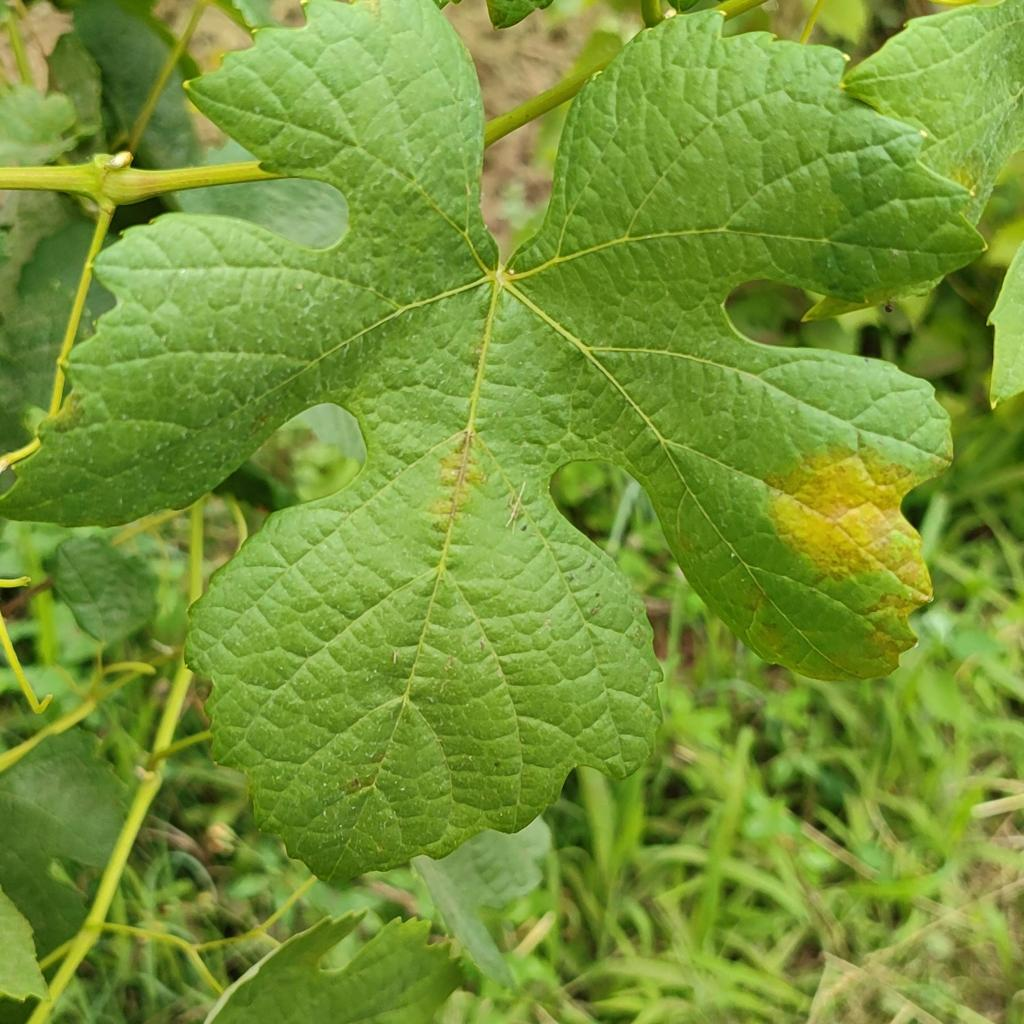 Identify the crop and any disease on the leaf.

grapevine, downy mildew
